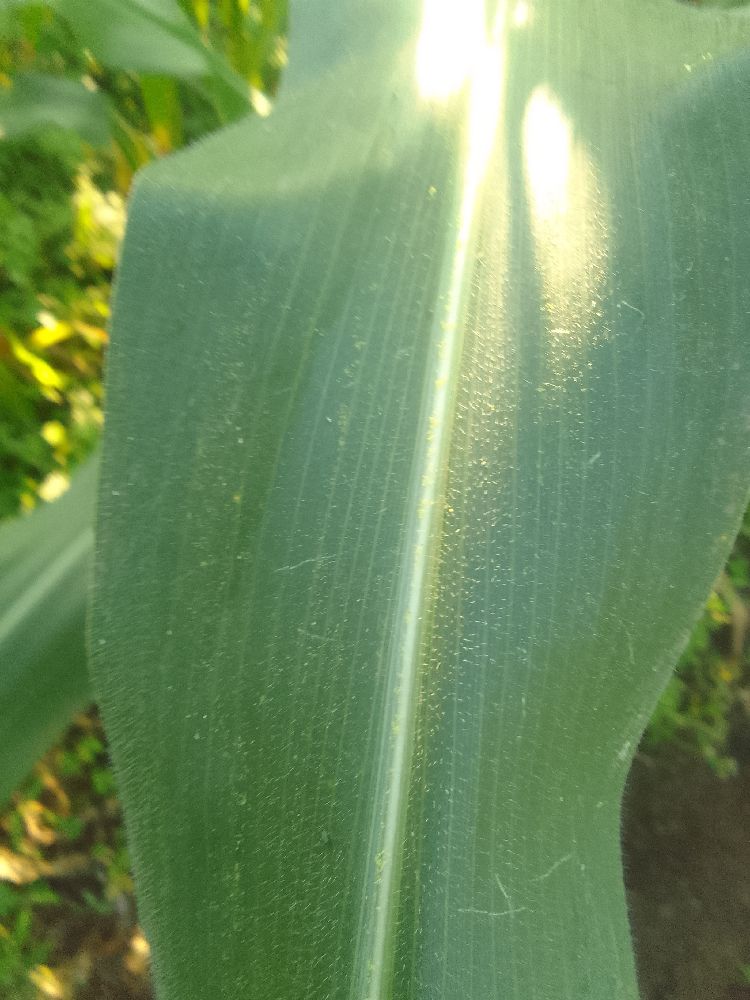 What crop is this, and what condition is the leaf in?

maize, healthy
